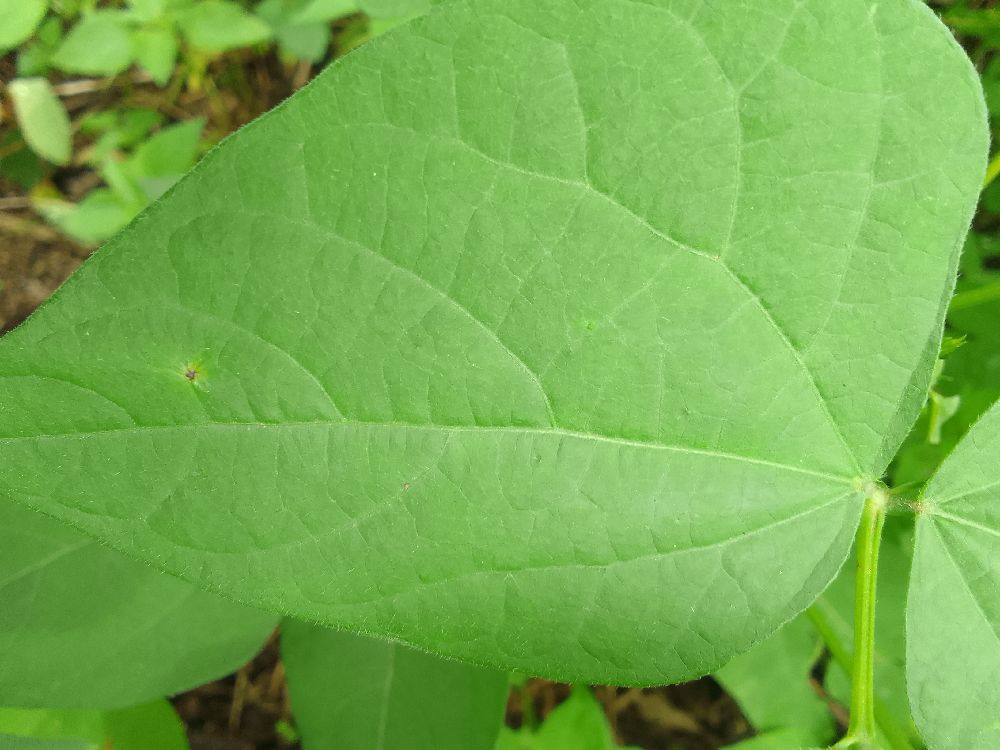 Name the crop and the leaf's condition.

common bean, healthy
